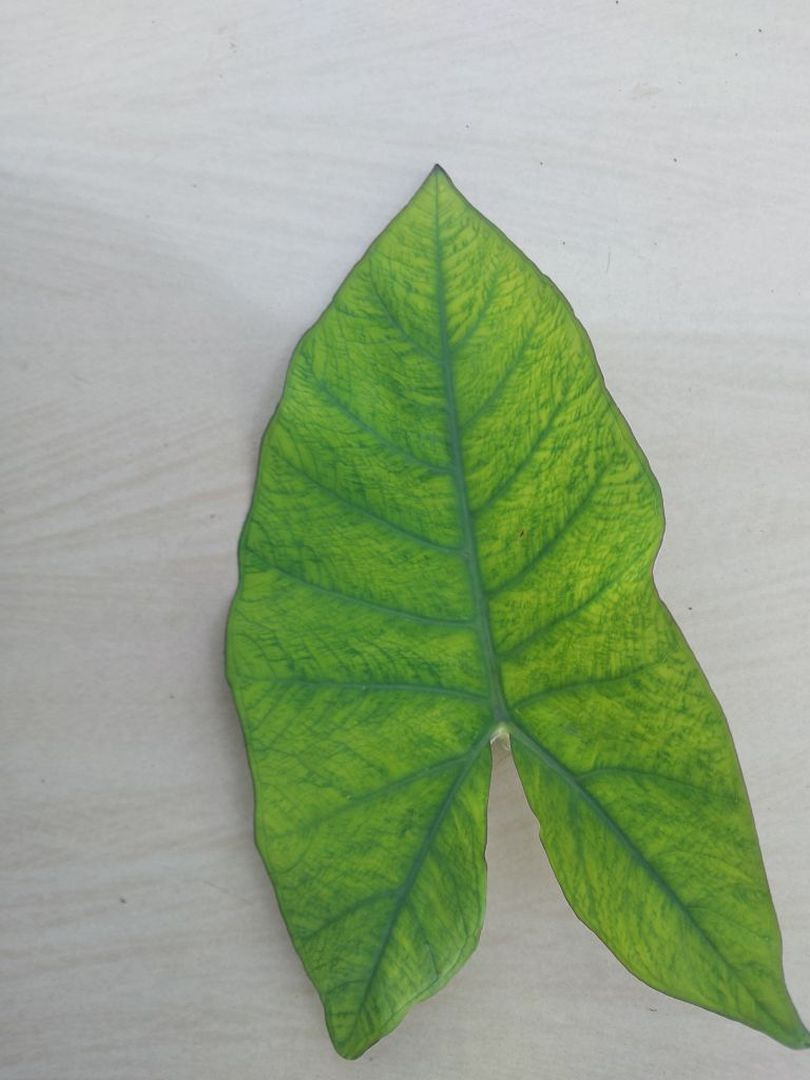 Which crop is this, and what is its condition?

taro, mosaic
